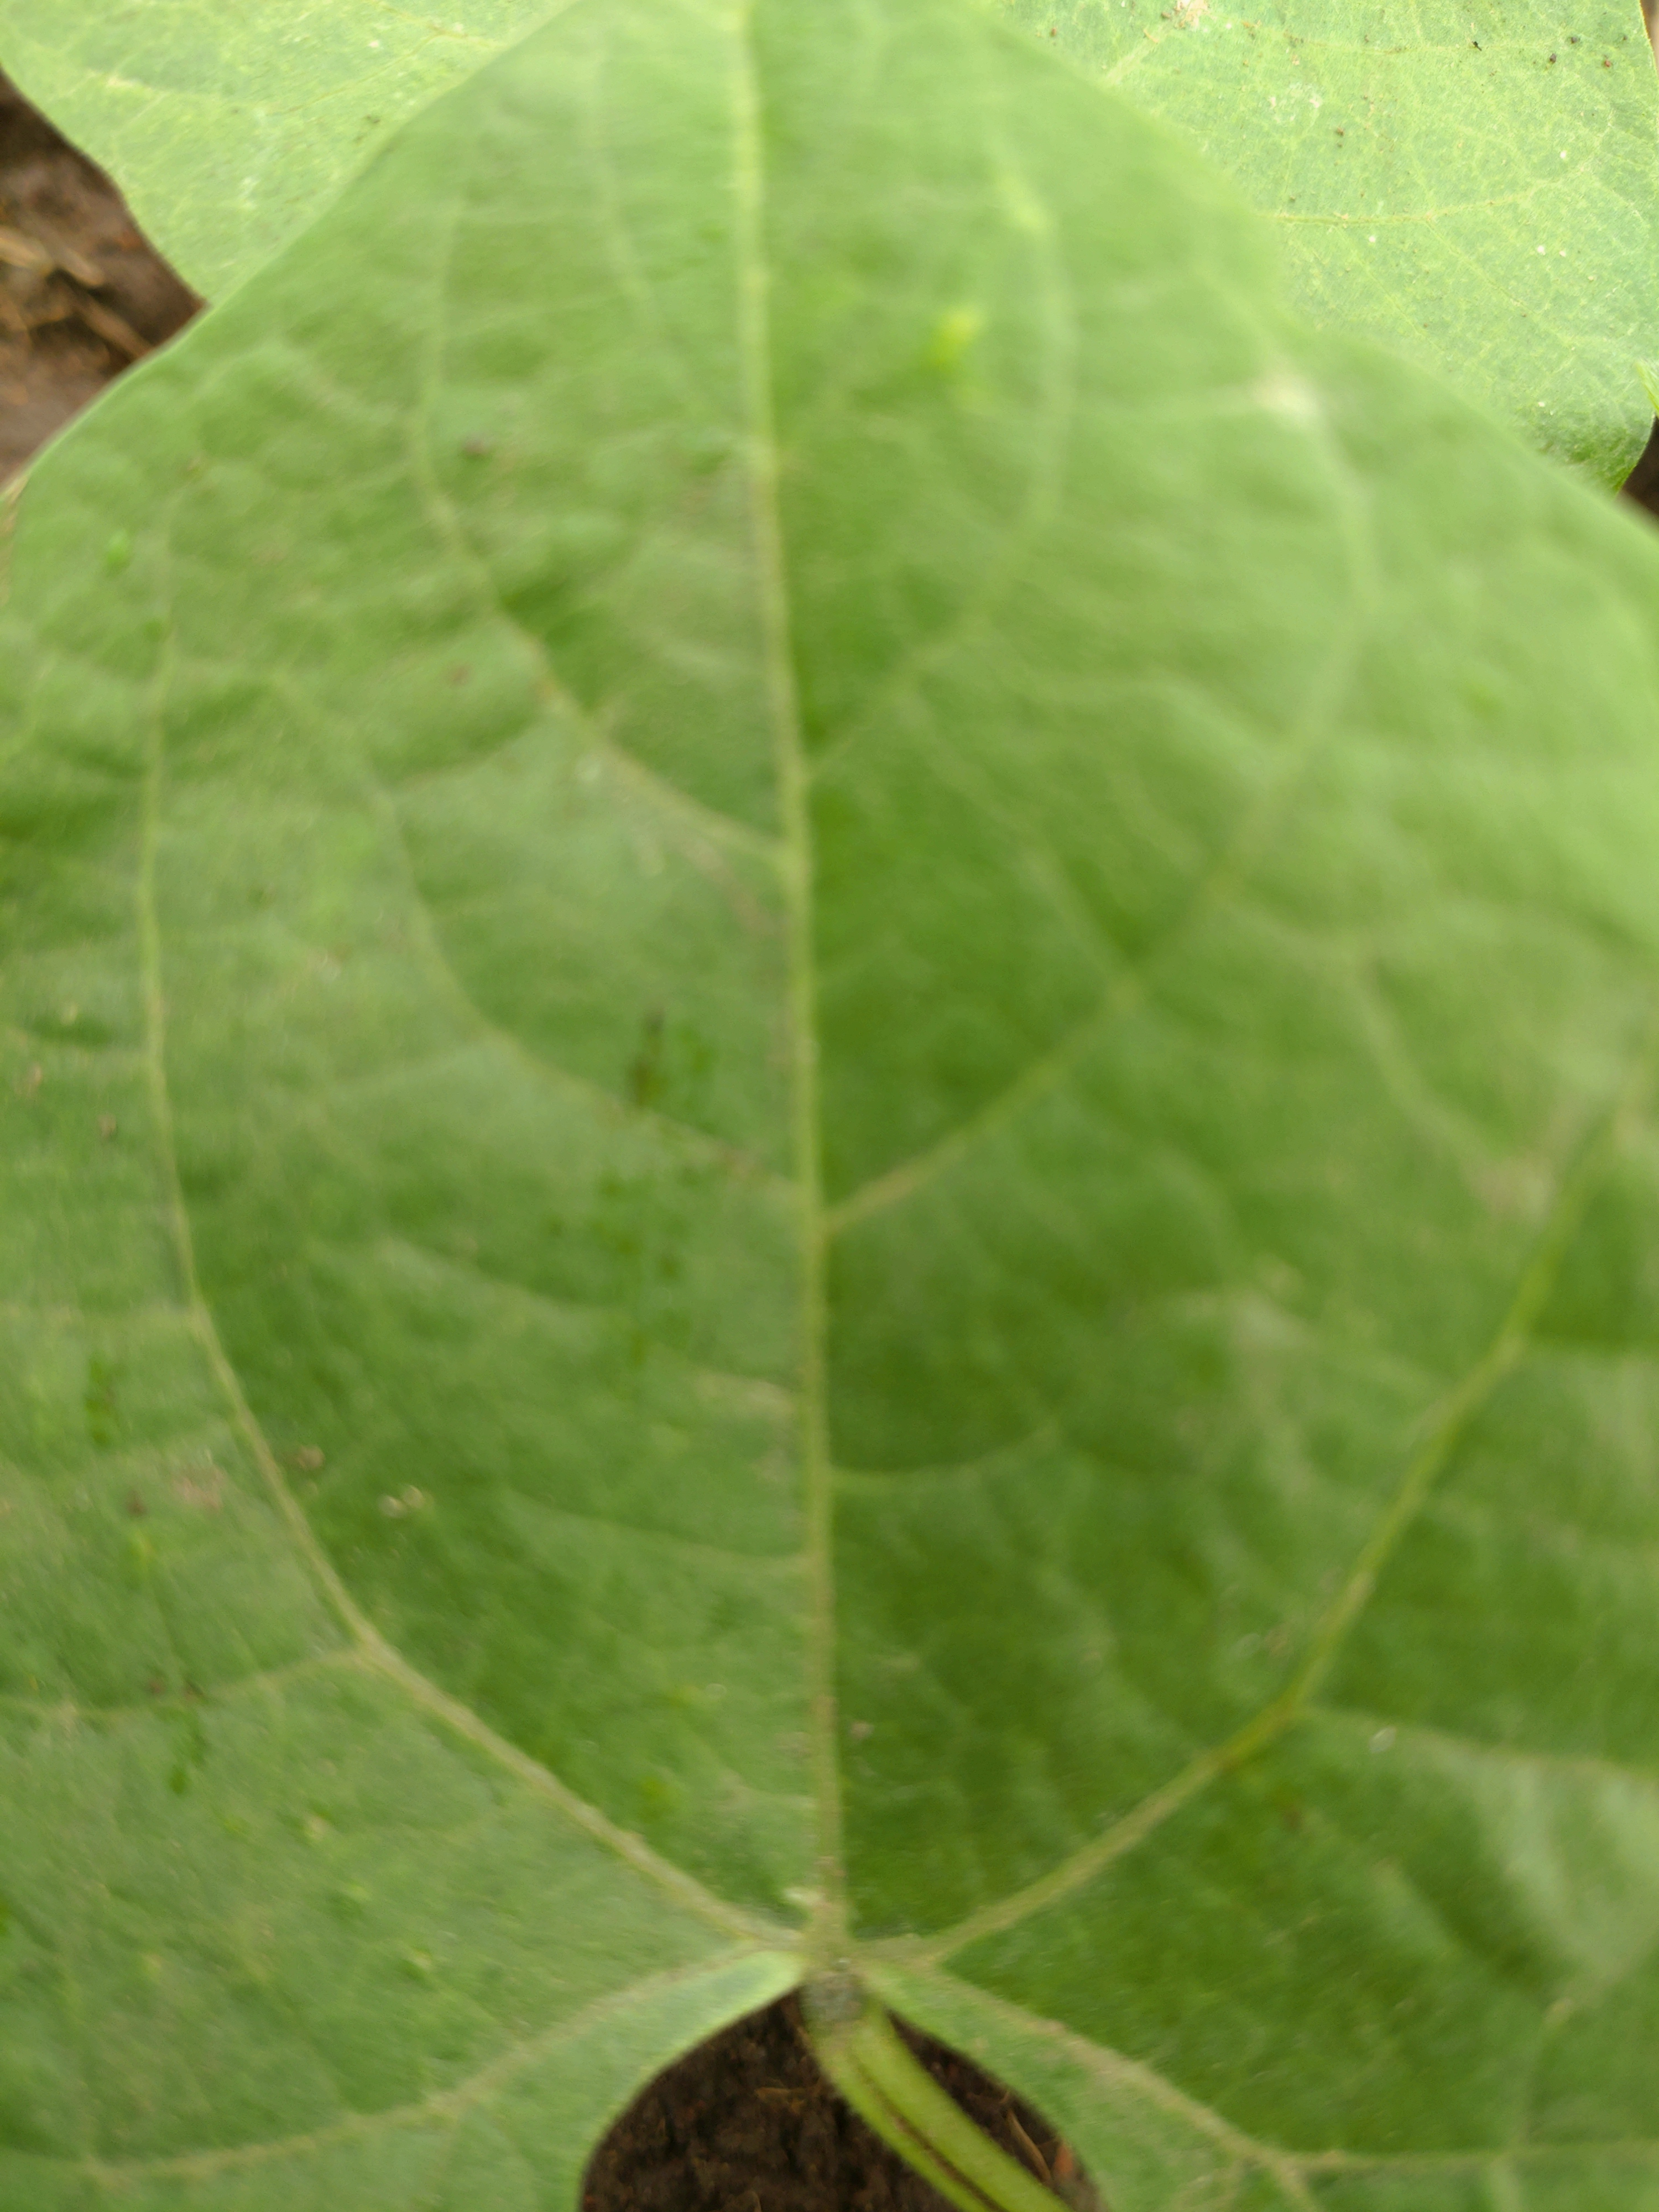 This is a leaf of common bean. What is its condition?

healthy
